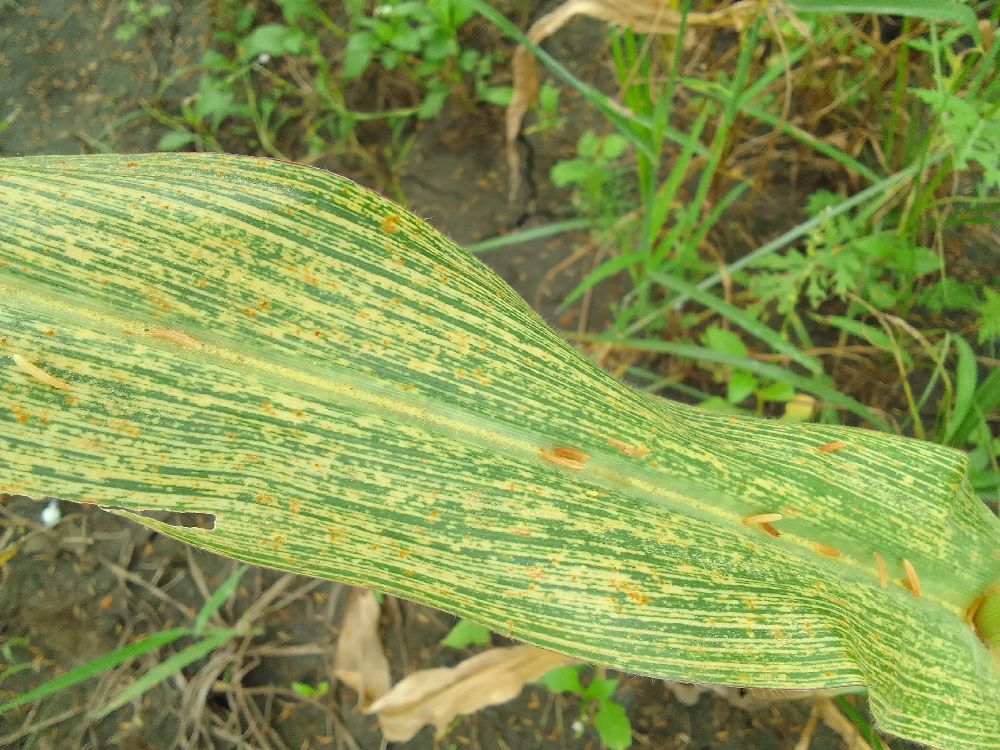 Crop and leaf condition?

maize, maize streak virus
